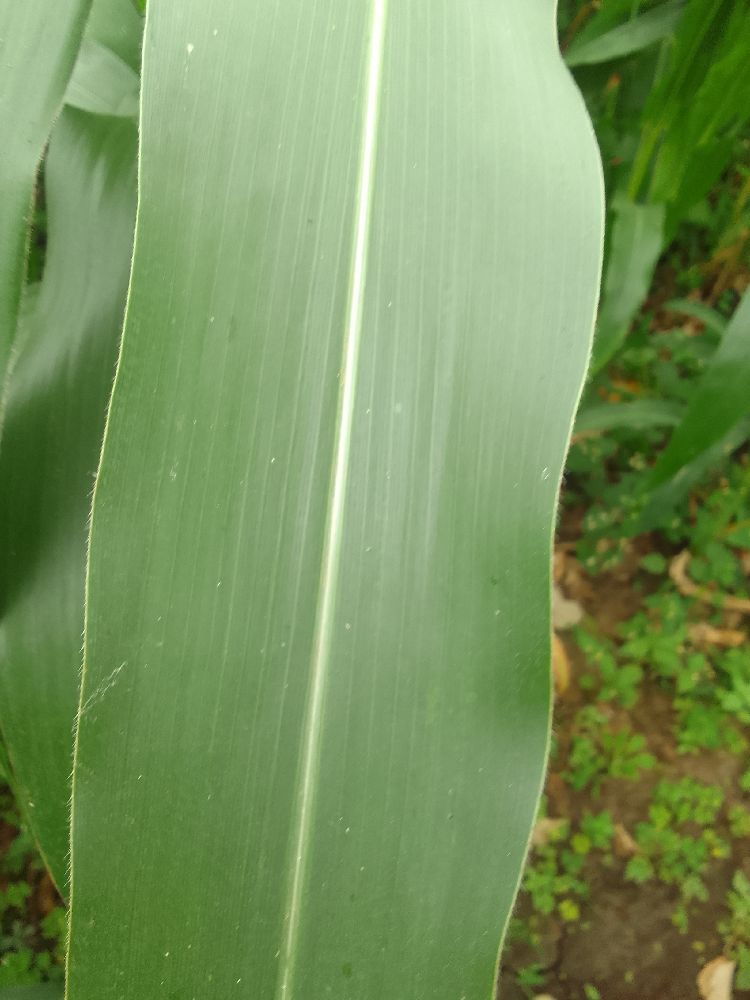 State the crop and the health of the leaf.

maize, healthy
